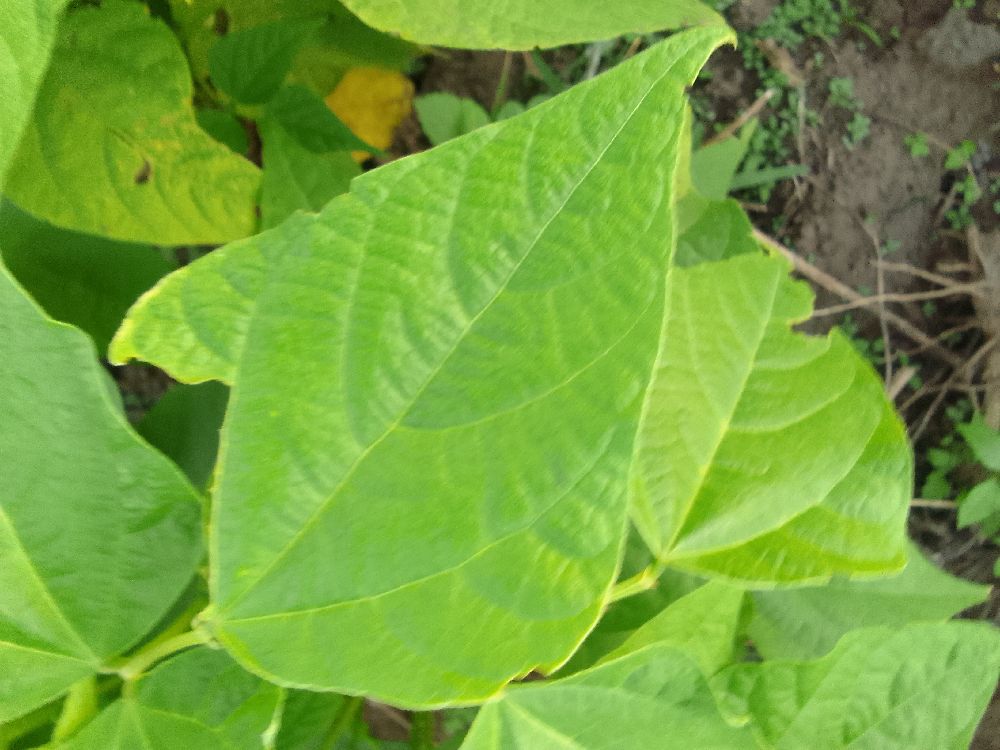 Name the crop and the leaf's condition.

common bean, healthy
